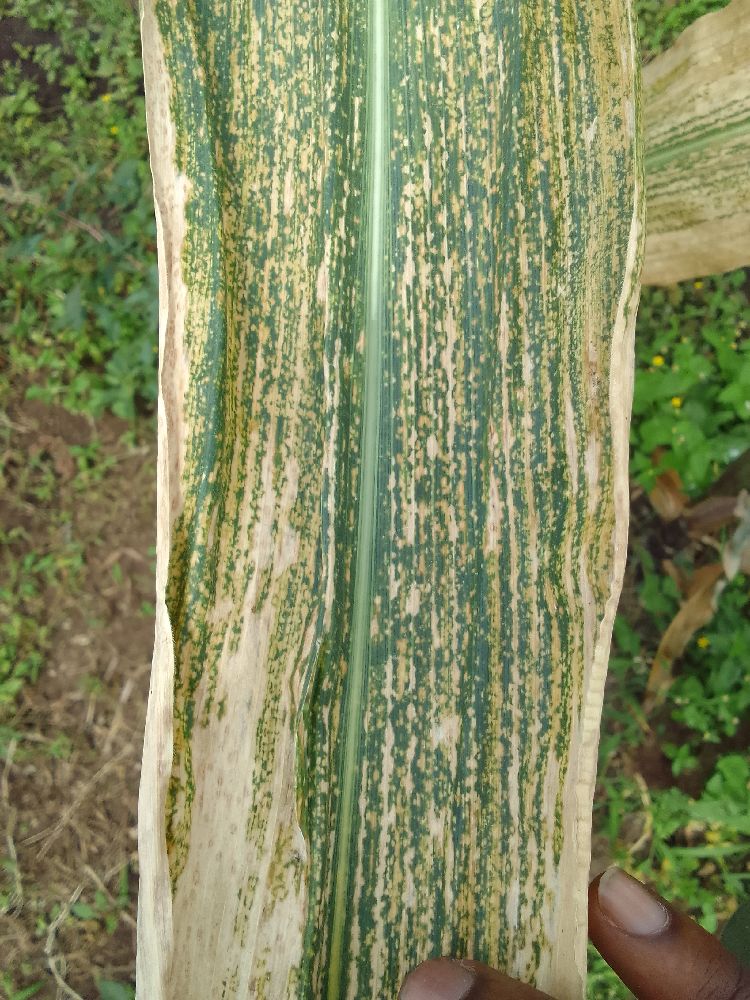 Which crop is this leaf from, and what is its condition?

maize, maize lethal necrosis
